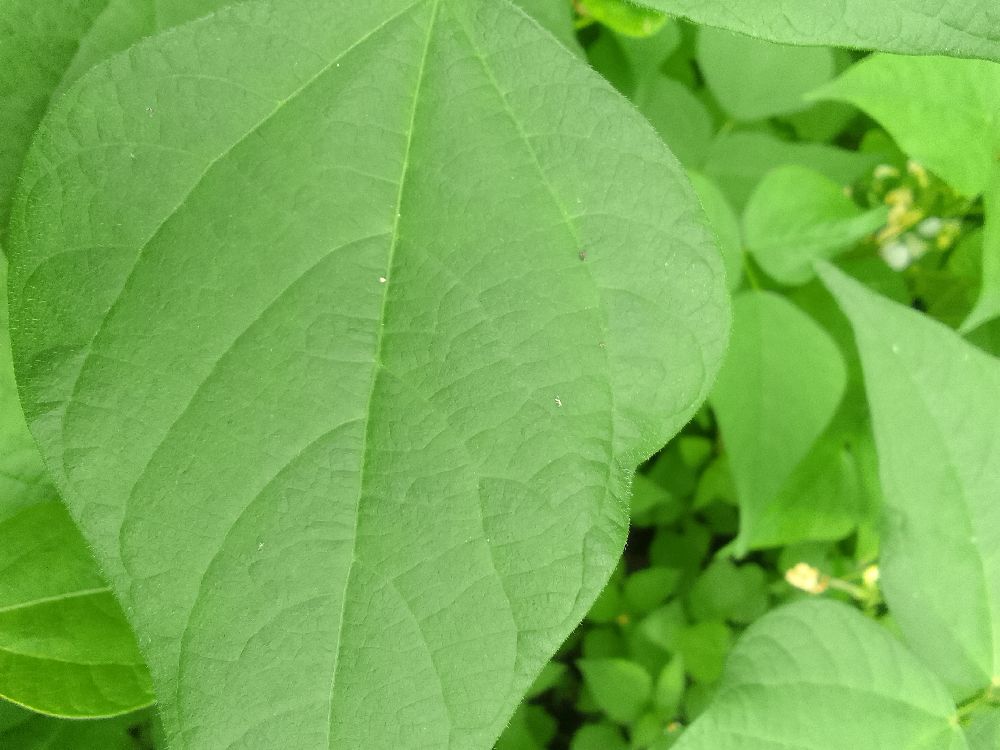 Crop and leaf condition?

common bean, healthy
